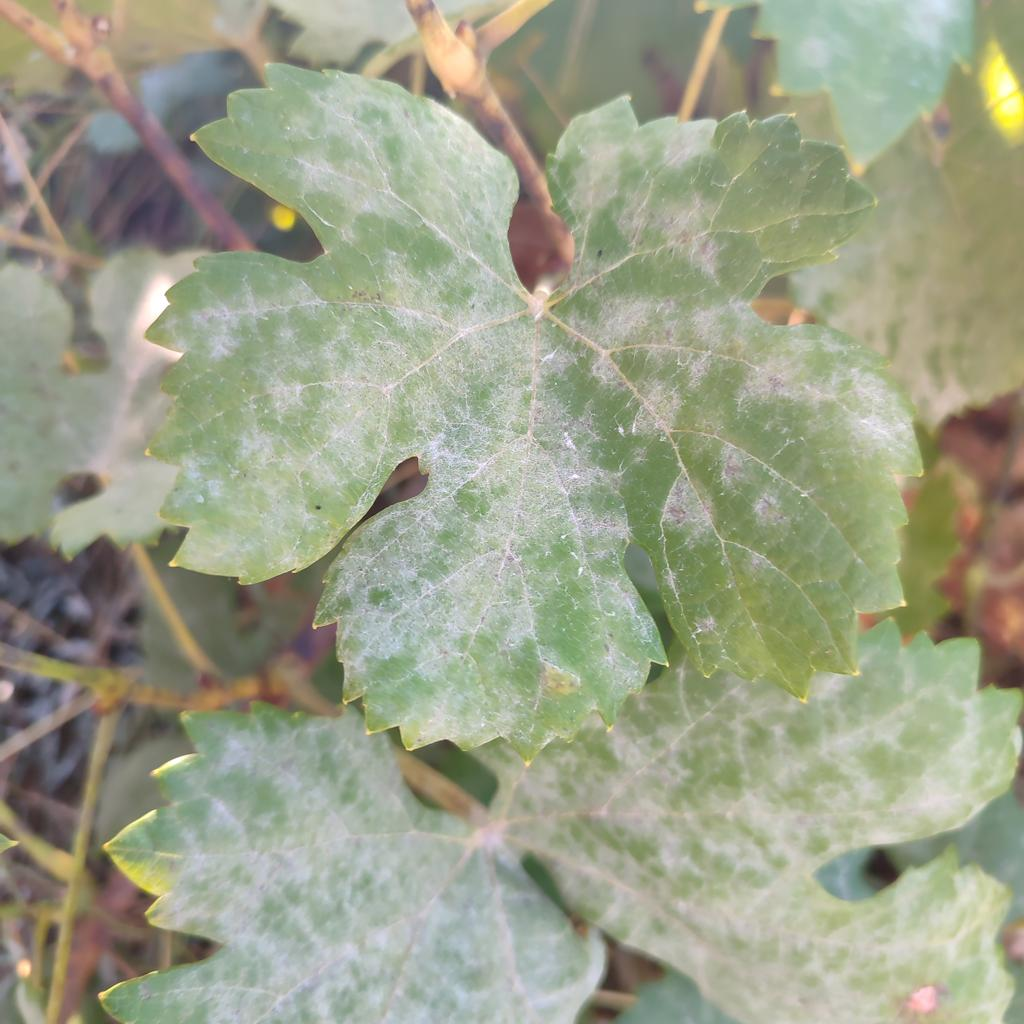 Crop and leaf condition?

grapevine, powdery mildew
